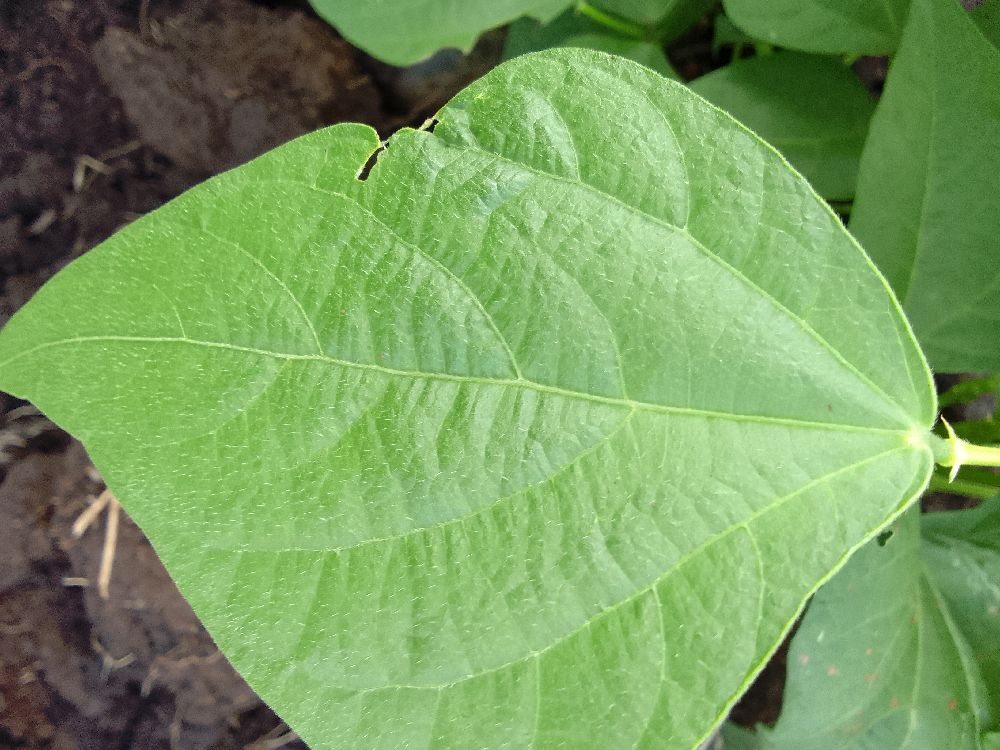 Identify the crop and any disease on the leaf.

common bean, healthy
